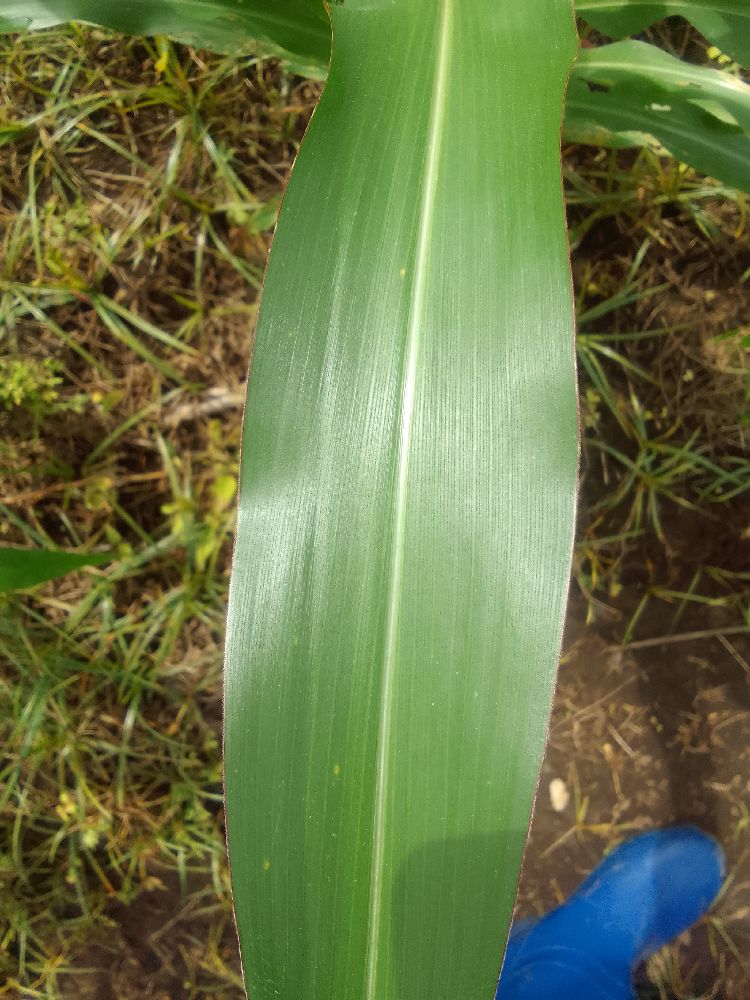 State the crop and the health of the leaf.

maize, healthy
